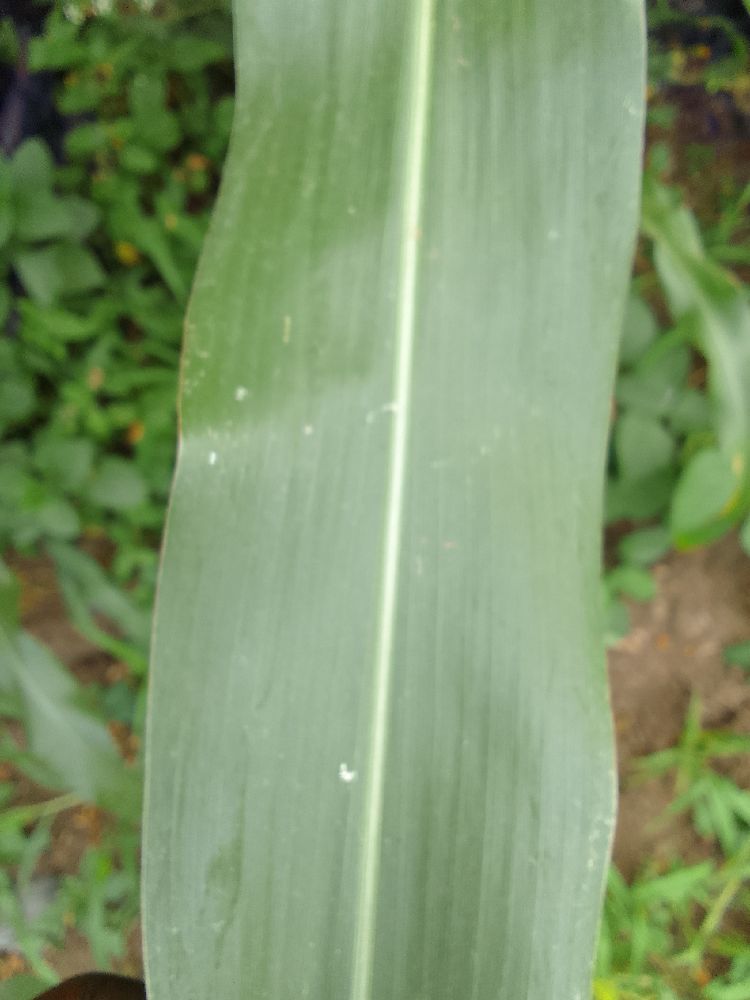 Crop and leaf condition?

maize, healthy
